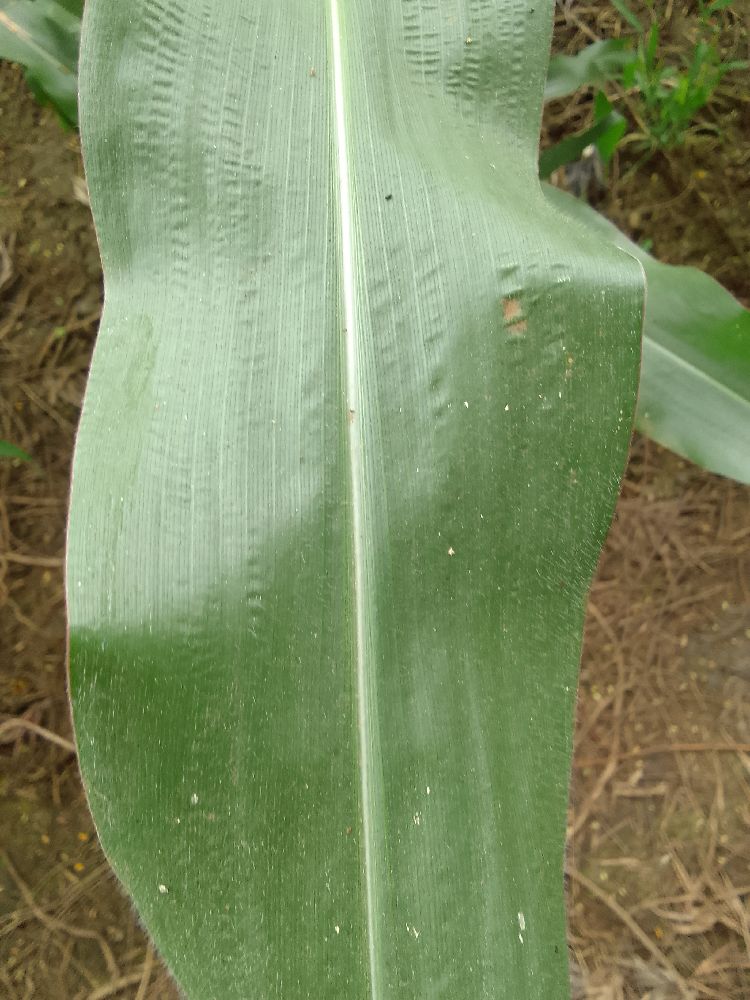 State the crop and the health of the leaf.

maize, healthy
